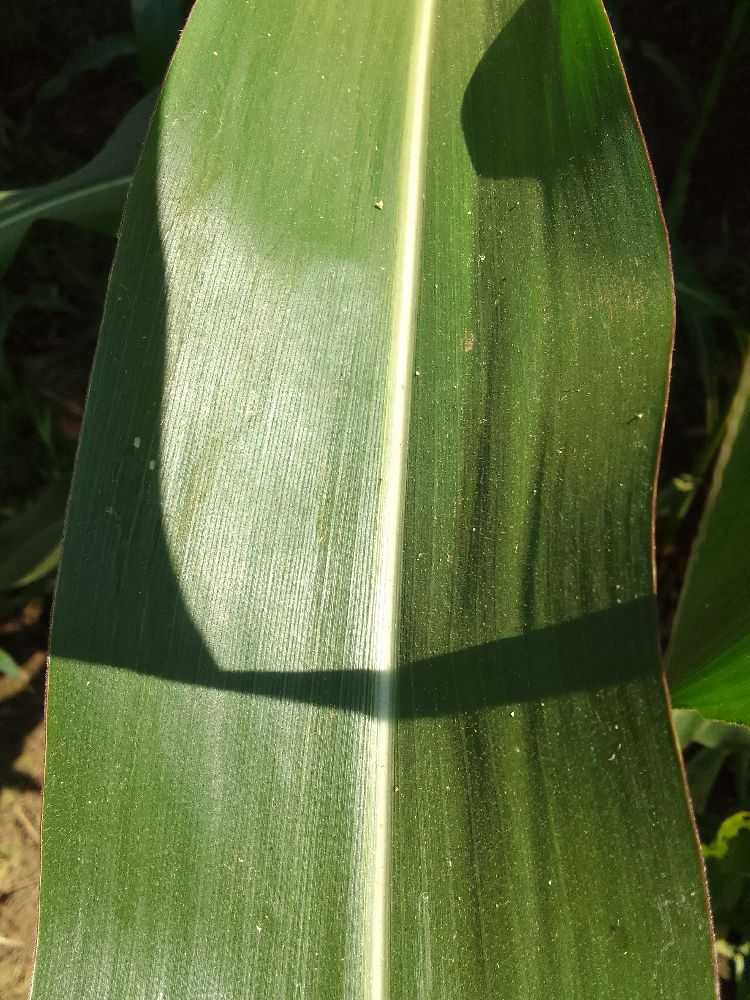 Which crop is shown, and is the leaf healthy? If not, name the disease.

maize, healthy
